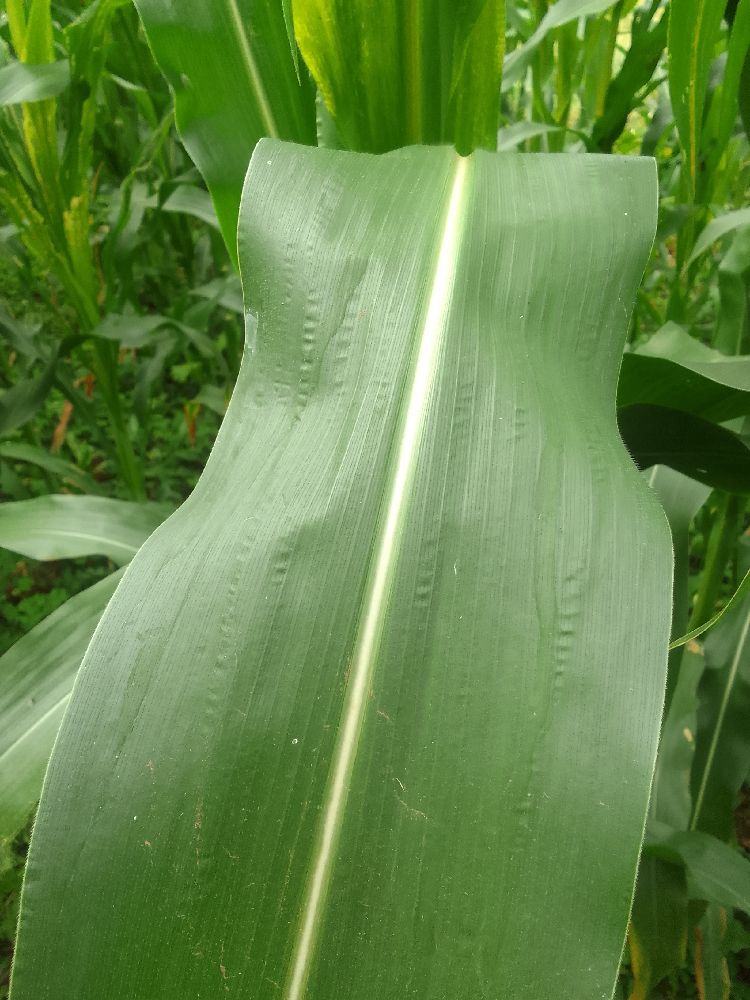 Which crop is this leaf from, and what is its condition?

maize, healthy
